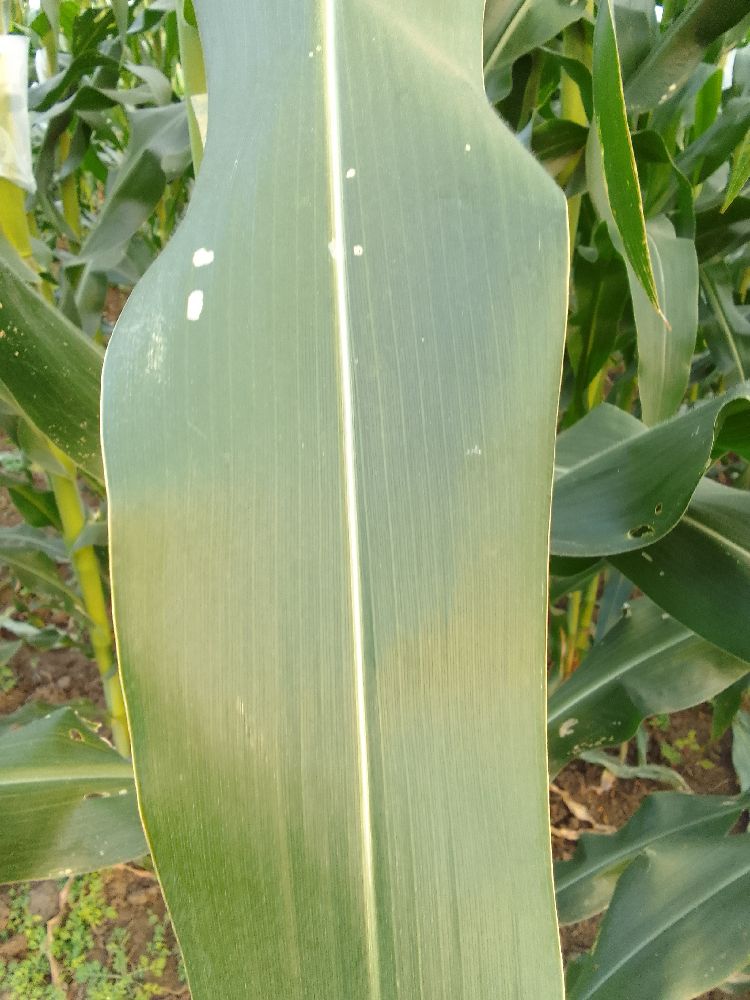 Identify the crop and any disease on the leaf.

maize, healthy
